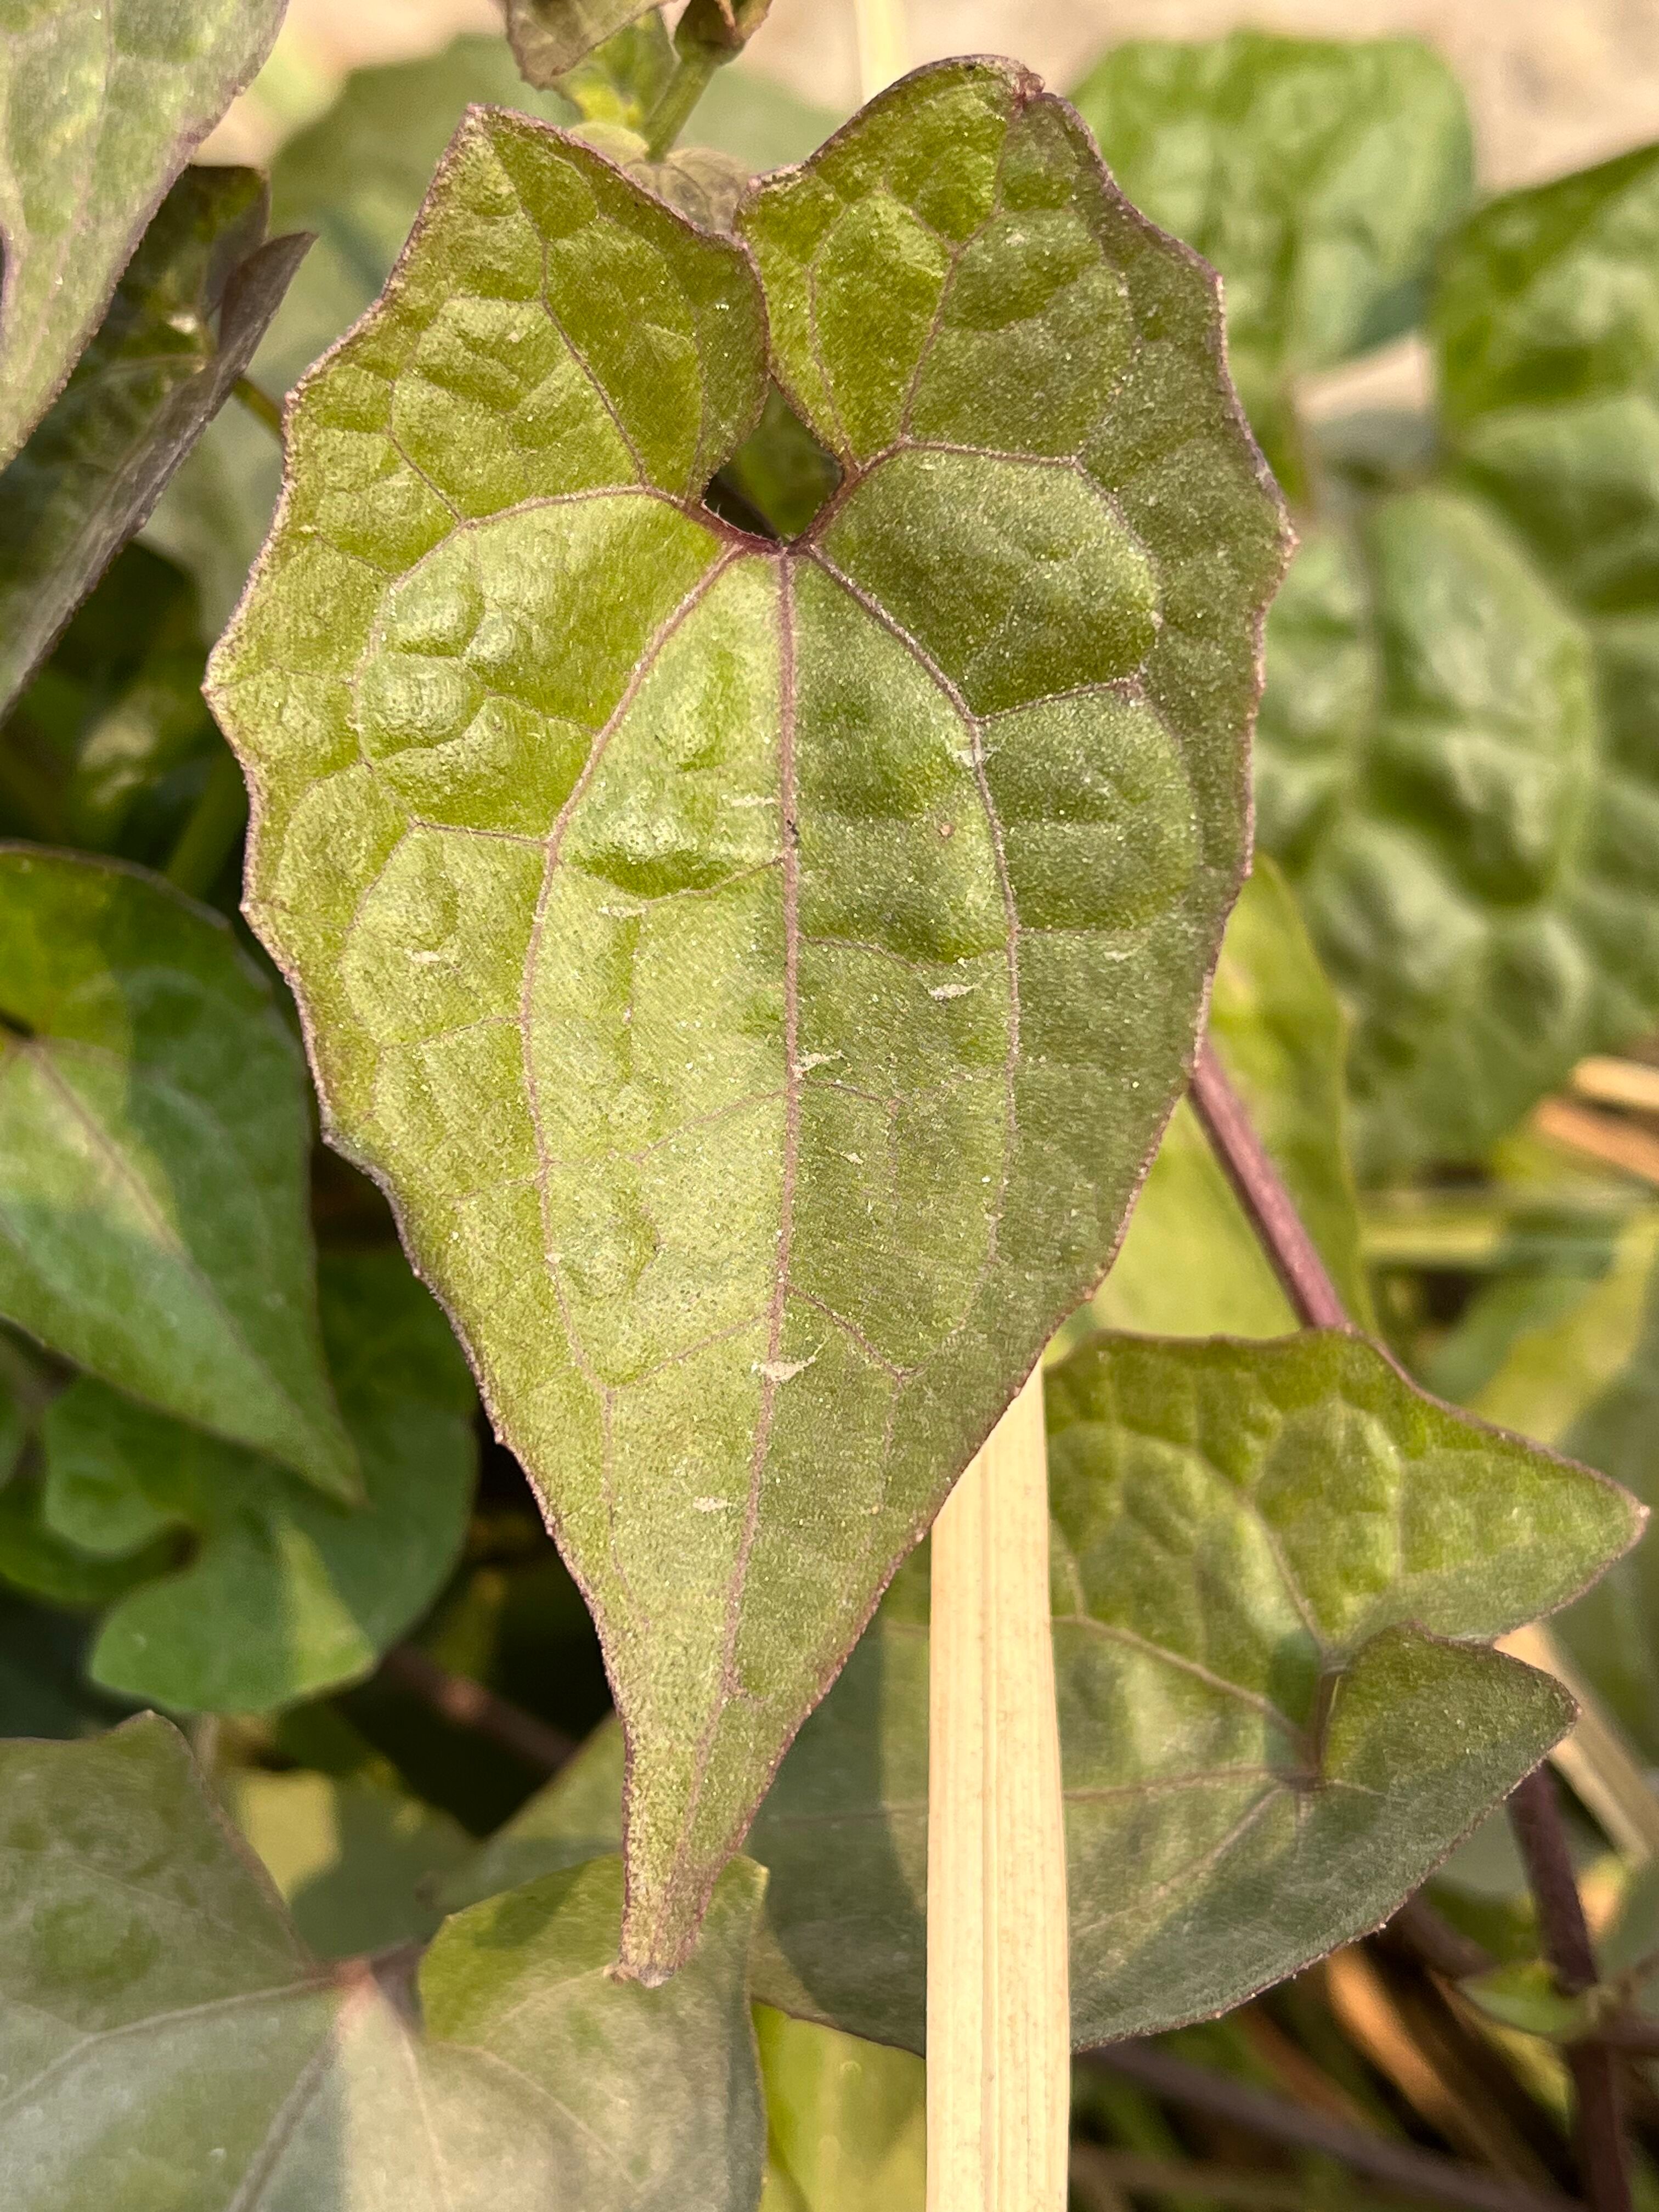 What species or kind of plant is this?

bitter vine
